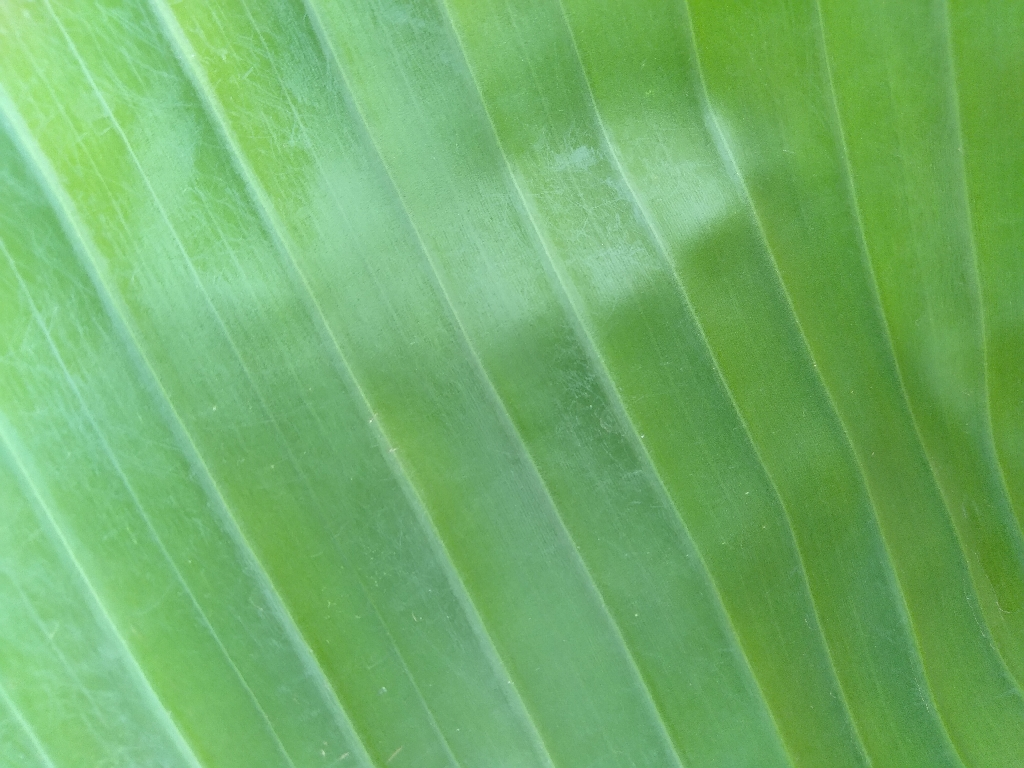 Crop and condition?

banana, healthy
